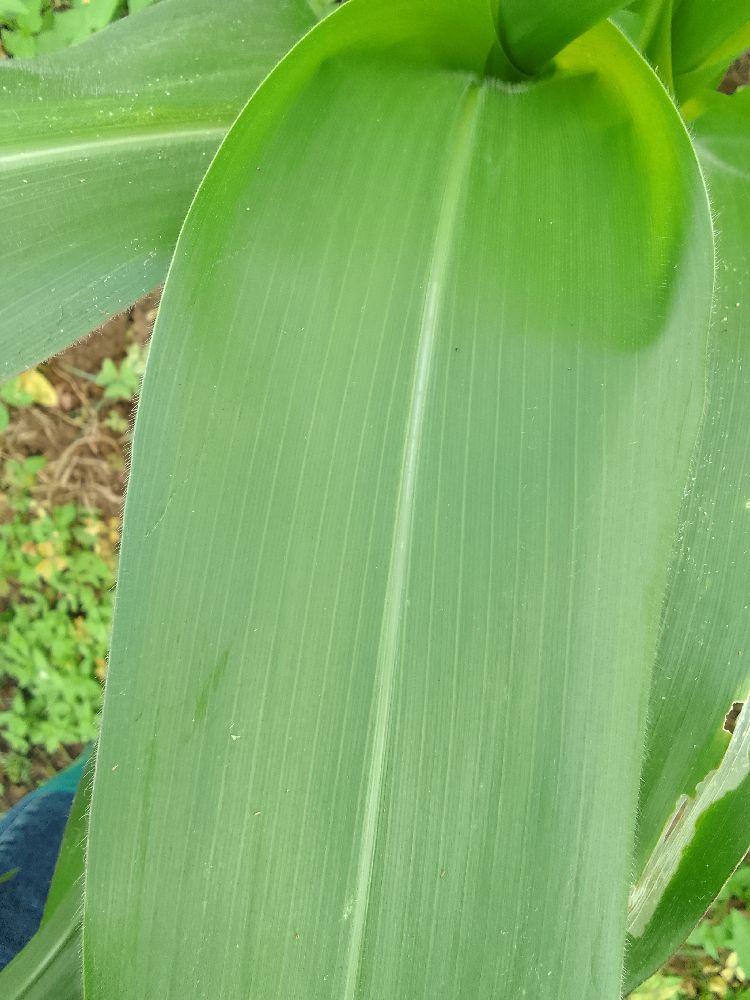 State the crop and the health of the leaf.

maize, healthy
